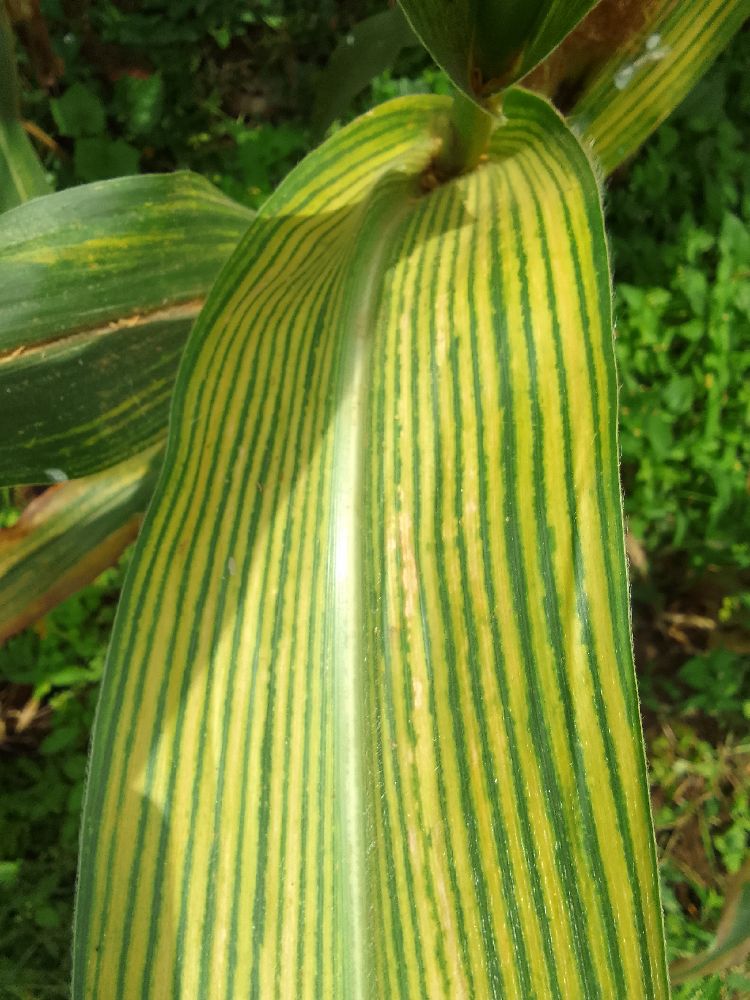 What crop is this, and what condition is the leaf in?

maize, maize lethal necrosis
